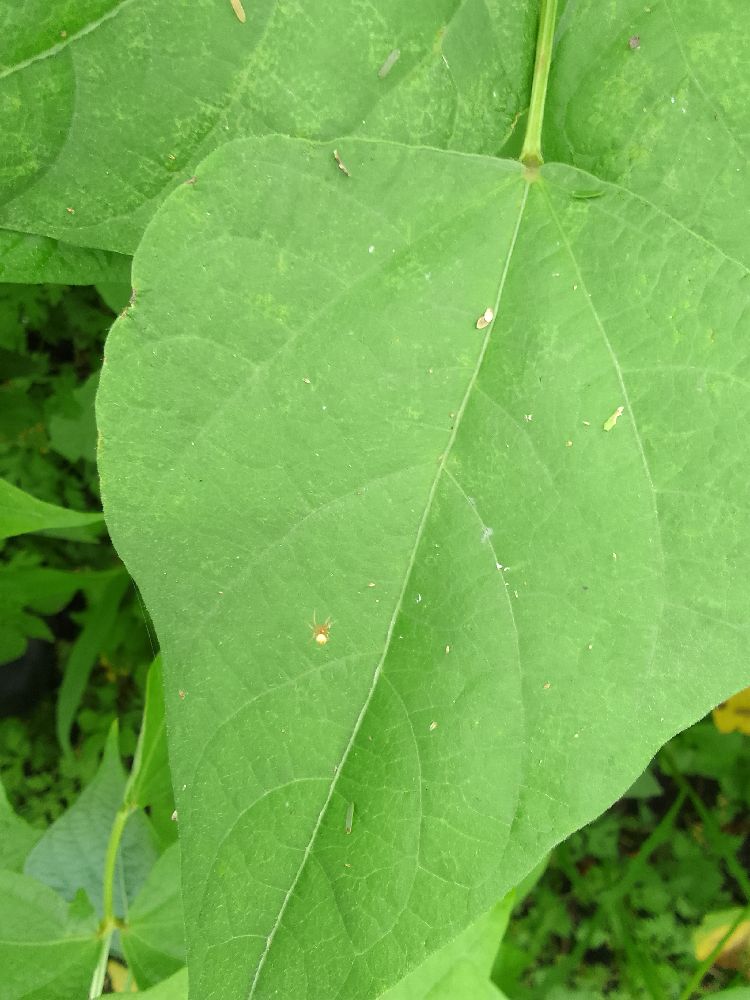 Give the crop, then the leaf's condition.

common bean, healthy
